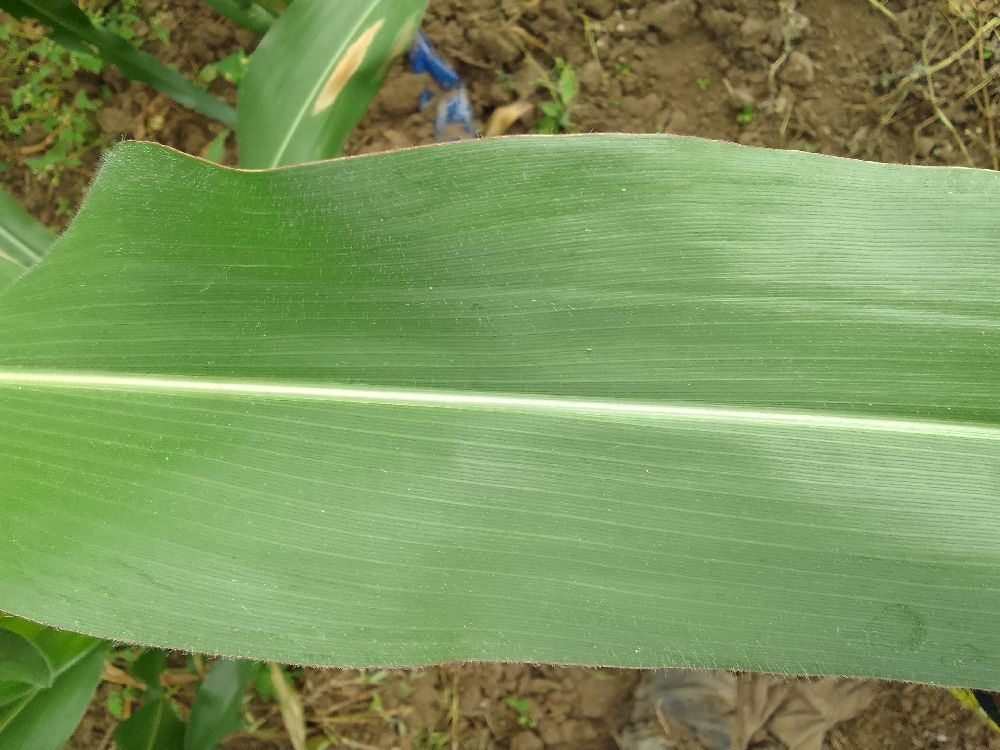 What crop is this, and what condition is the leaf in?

maize, healthy
